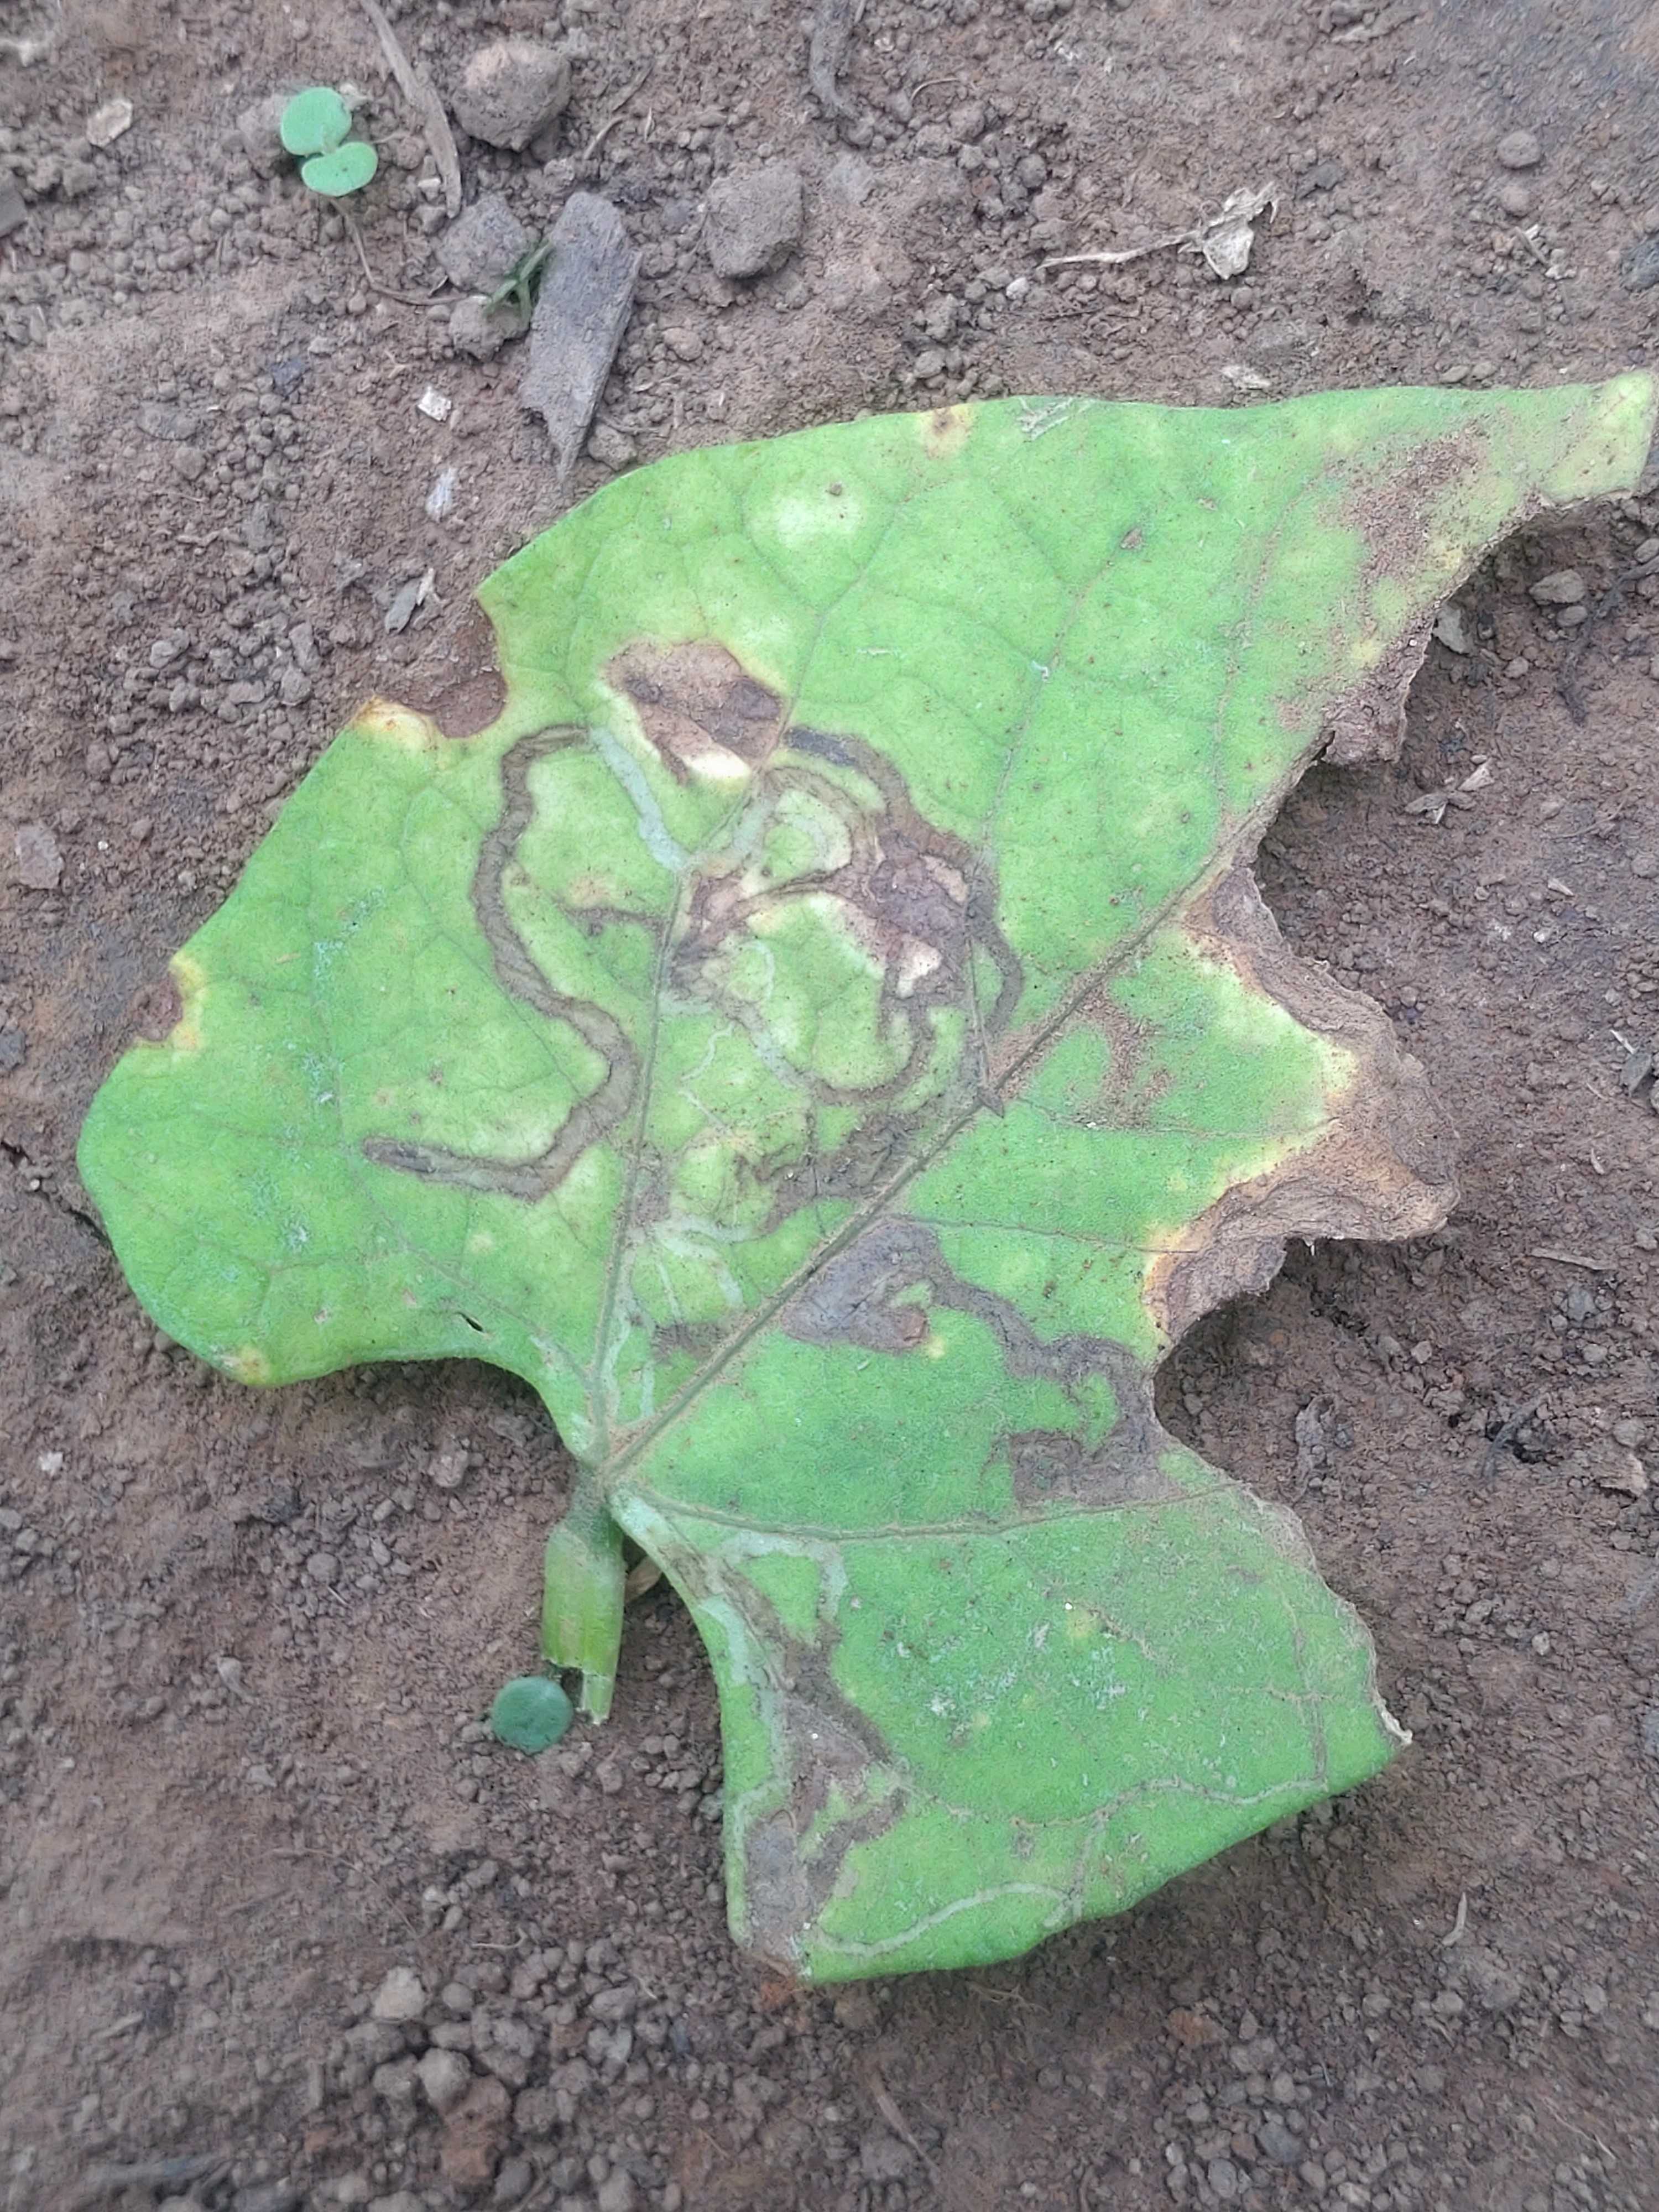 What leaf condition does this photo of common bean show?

anthracnose
